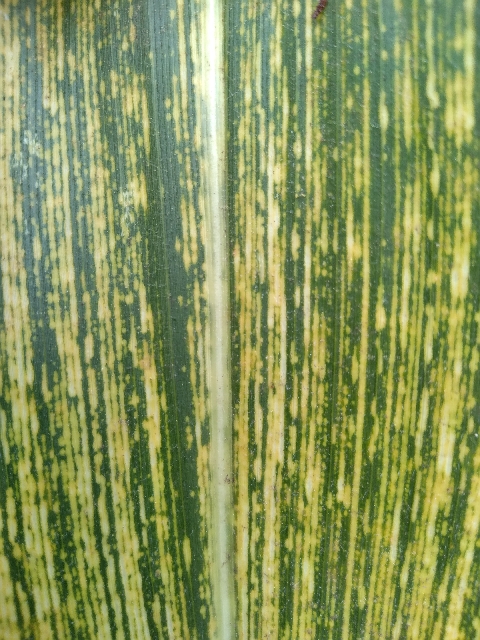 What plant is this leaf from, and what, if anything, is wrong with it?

maize, maize streak virus
